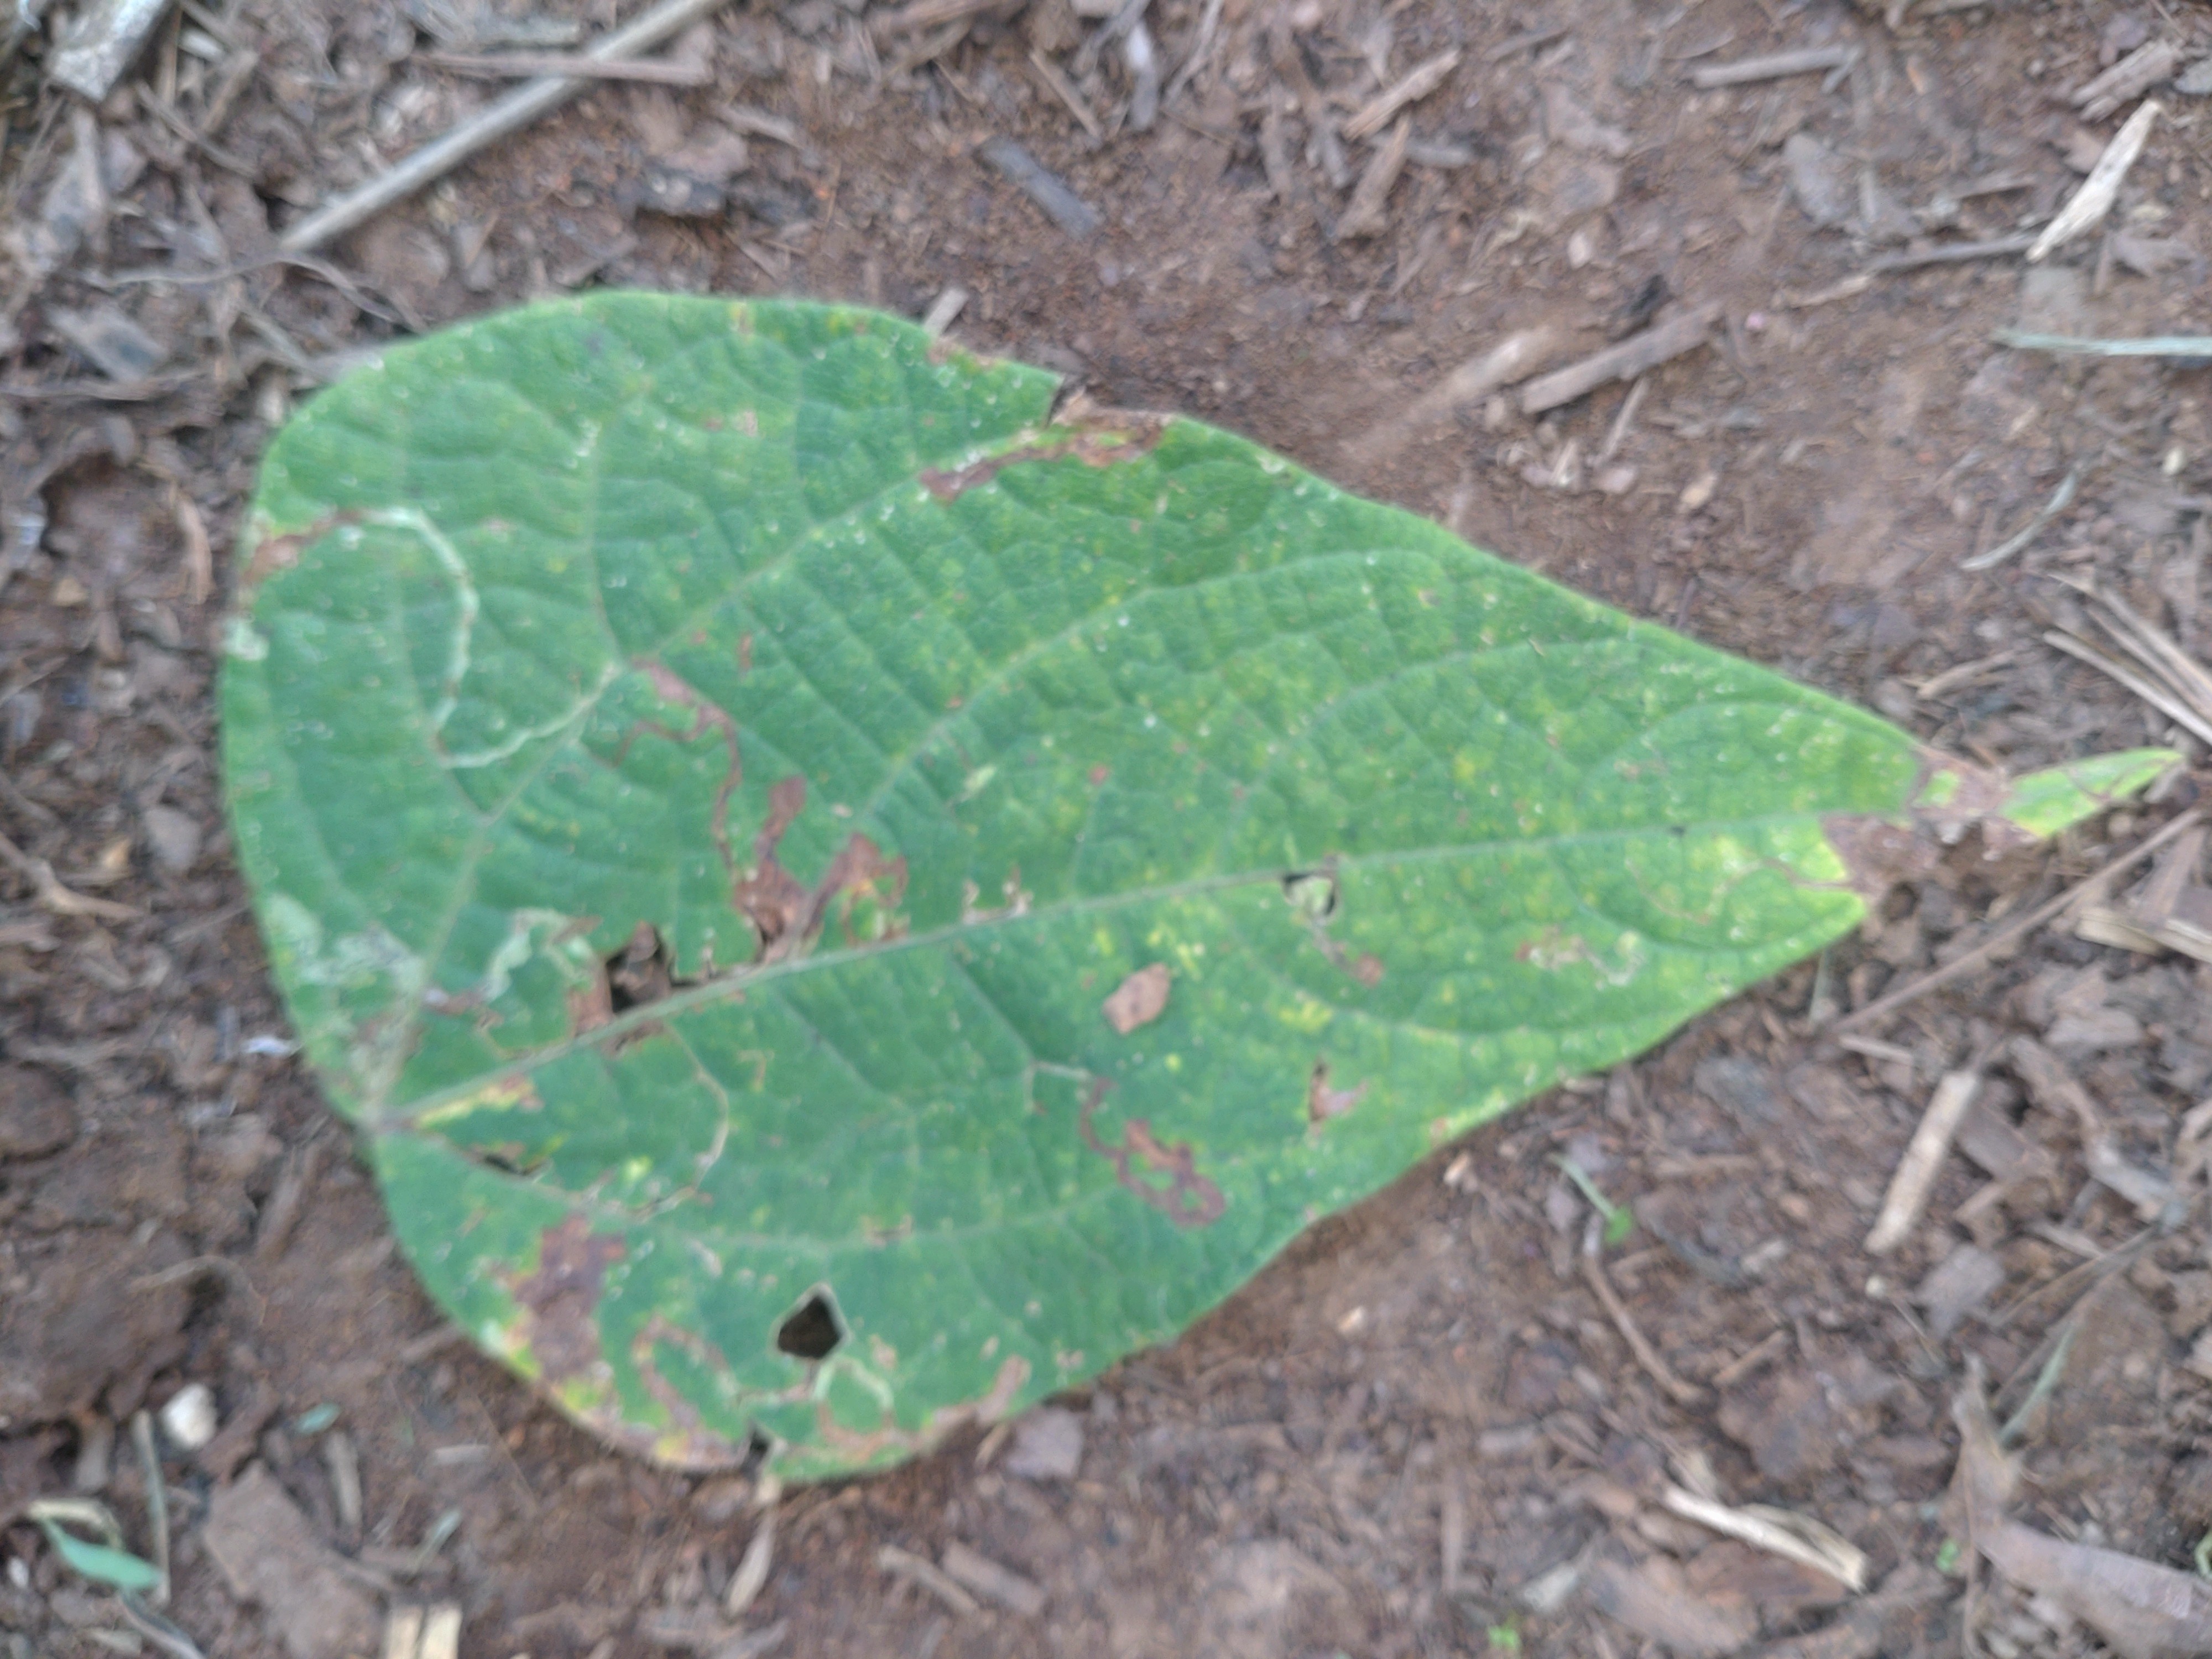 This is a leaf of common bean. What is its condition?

anthracnose
